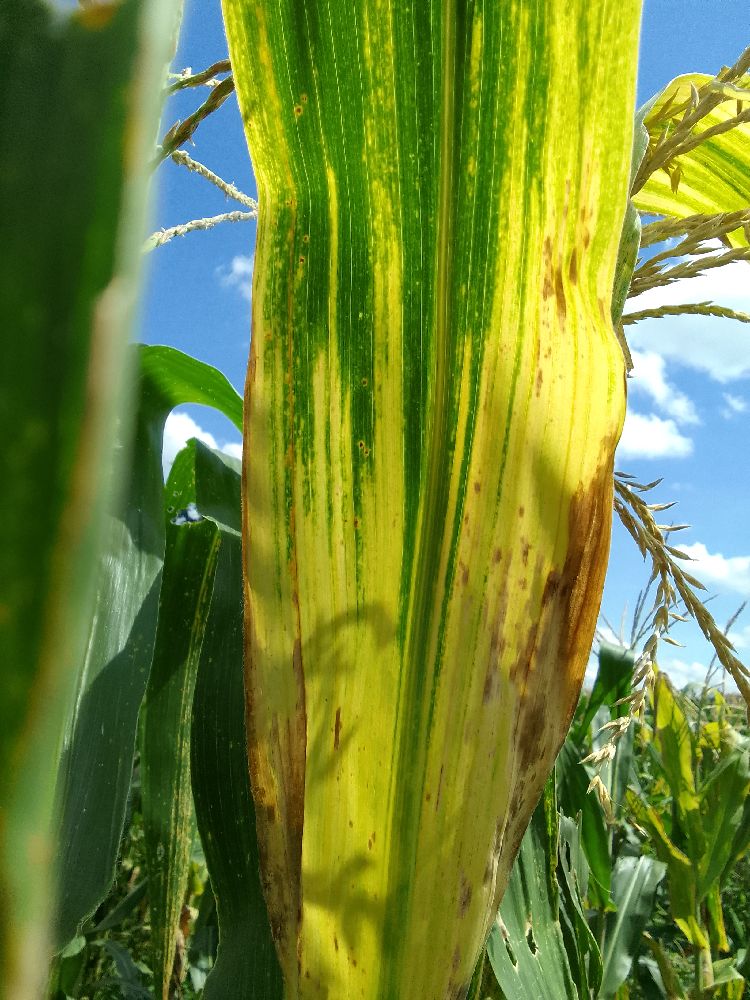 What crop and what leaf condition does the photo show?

maize, maize lethal necrosis
